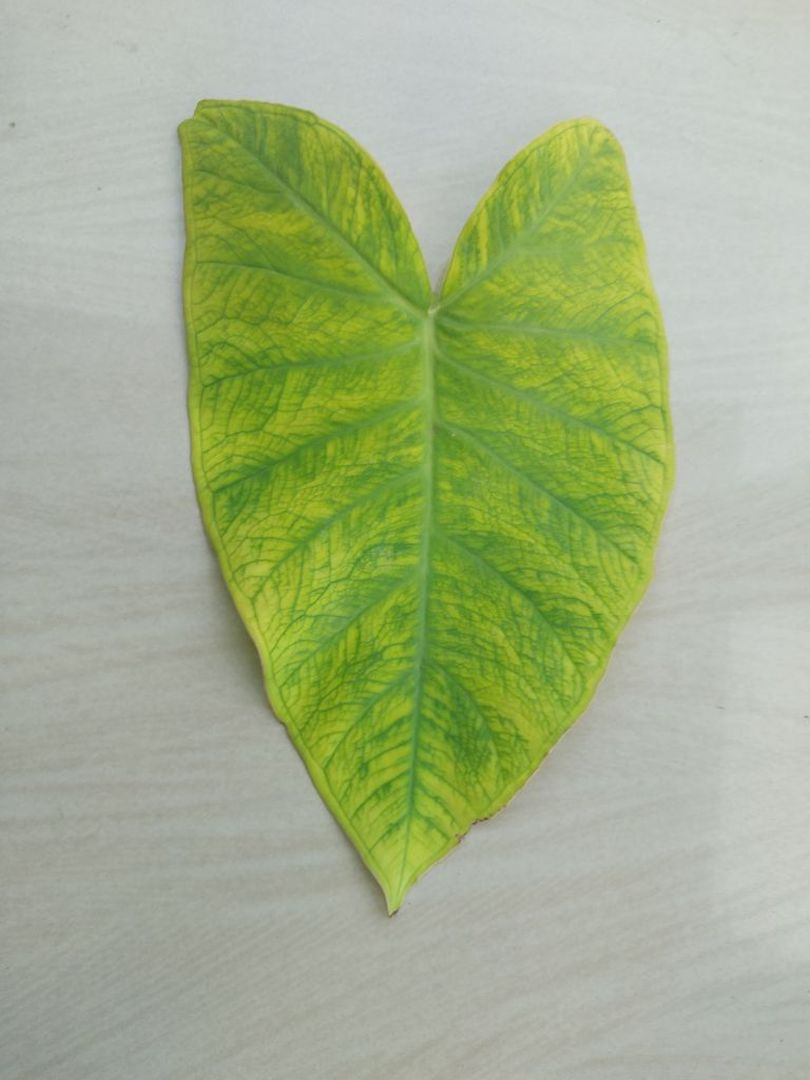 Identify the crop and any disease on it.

taro, mosaic
